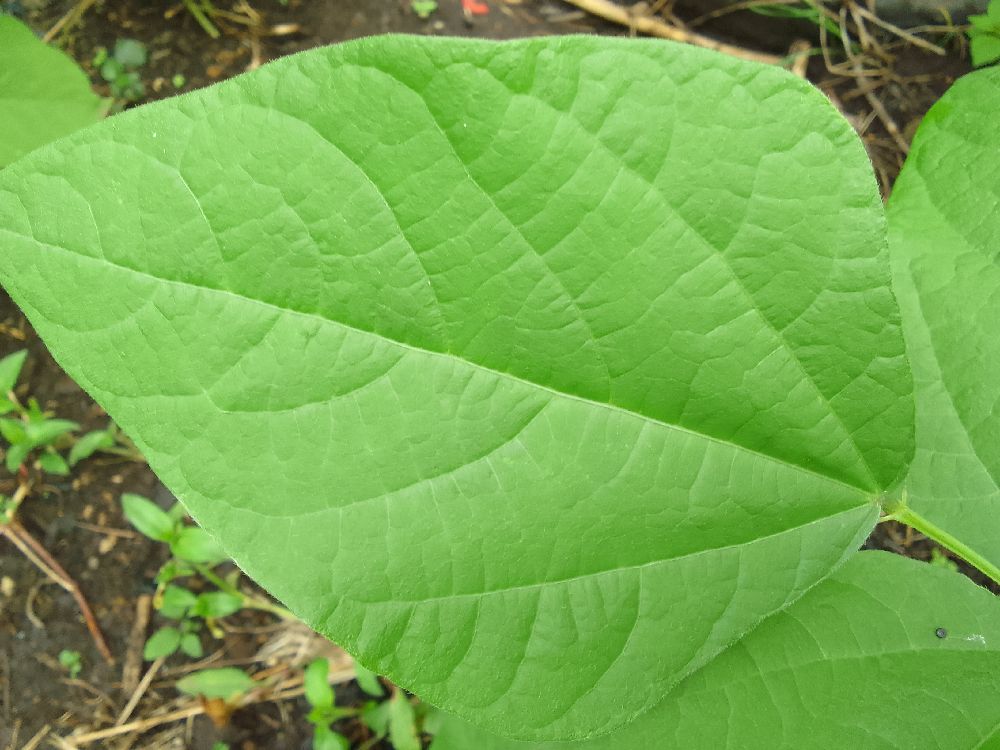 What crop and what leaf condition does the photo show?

common bean, healthy
